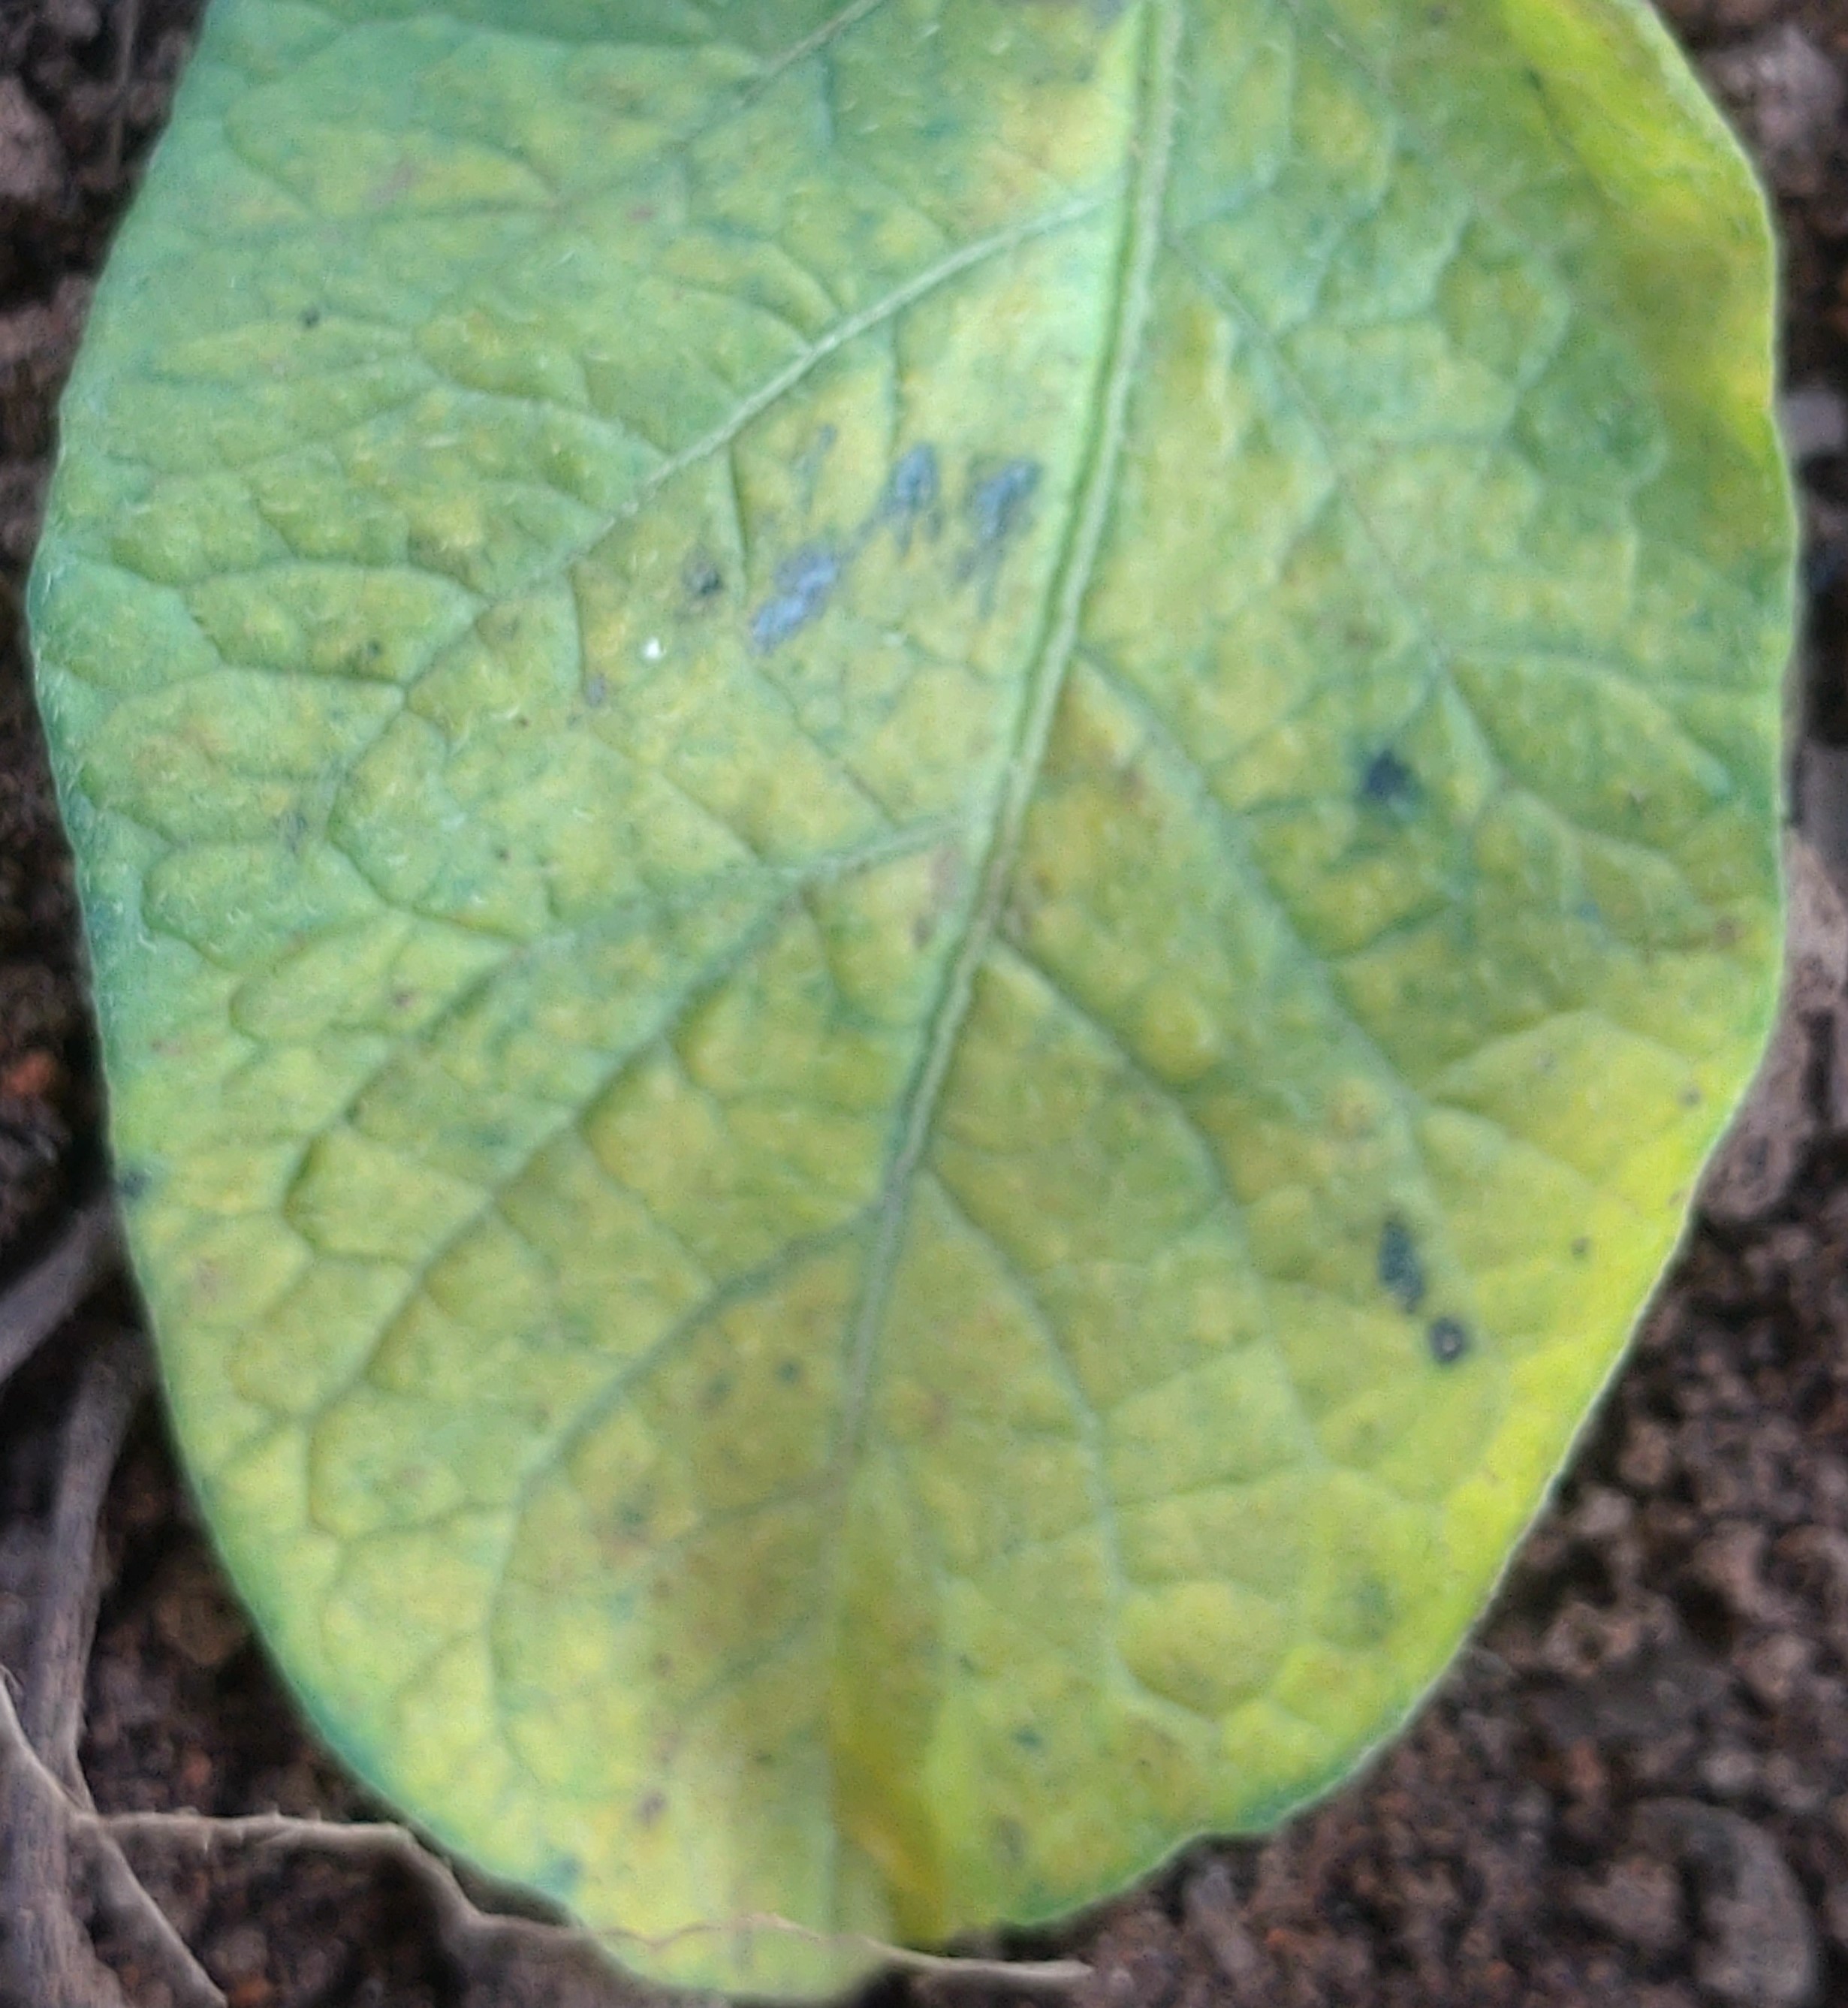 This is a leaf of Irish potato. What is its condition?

late blight
